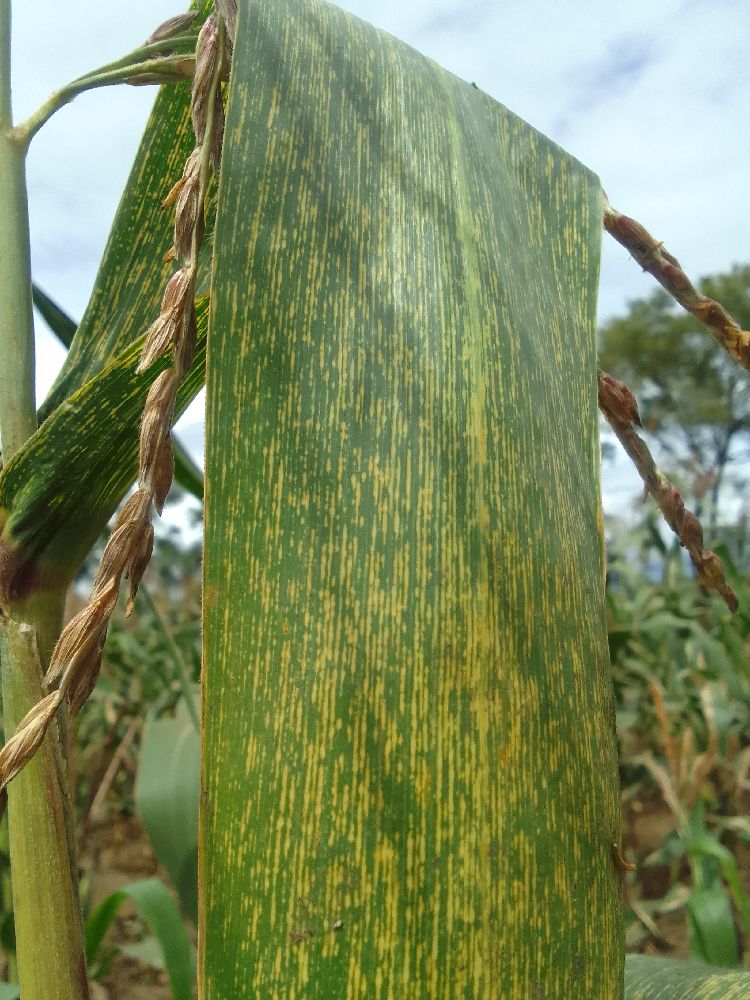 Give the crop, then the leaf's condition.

maize, maize streak virus
